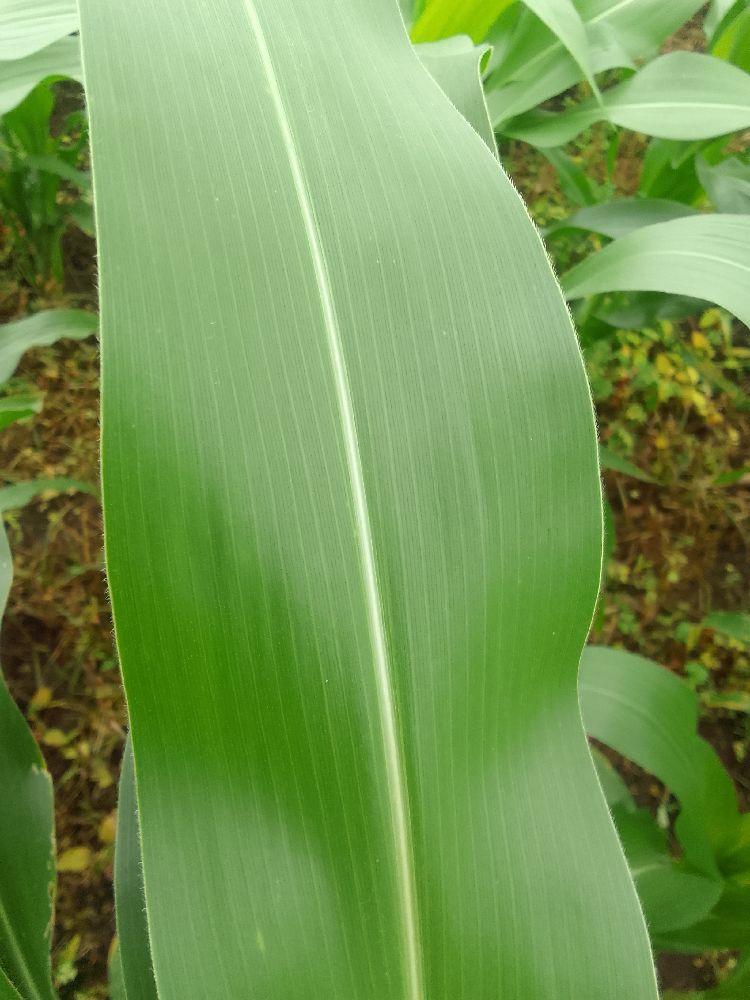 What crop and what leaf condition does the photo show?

maize, healthy
